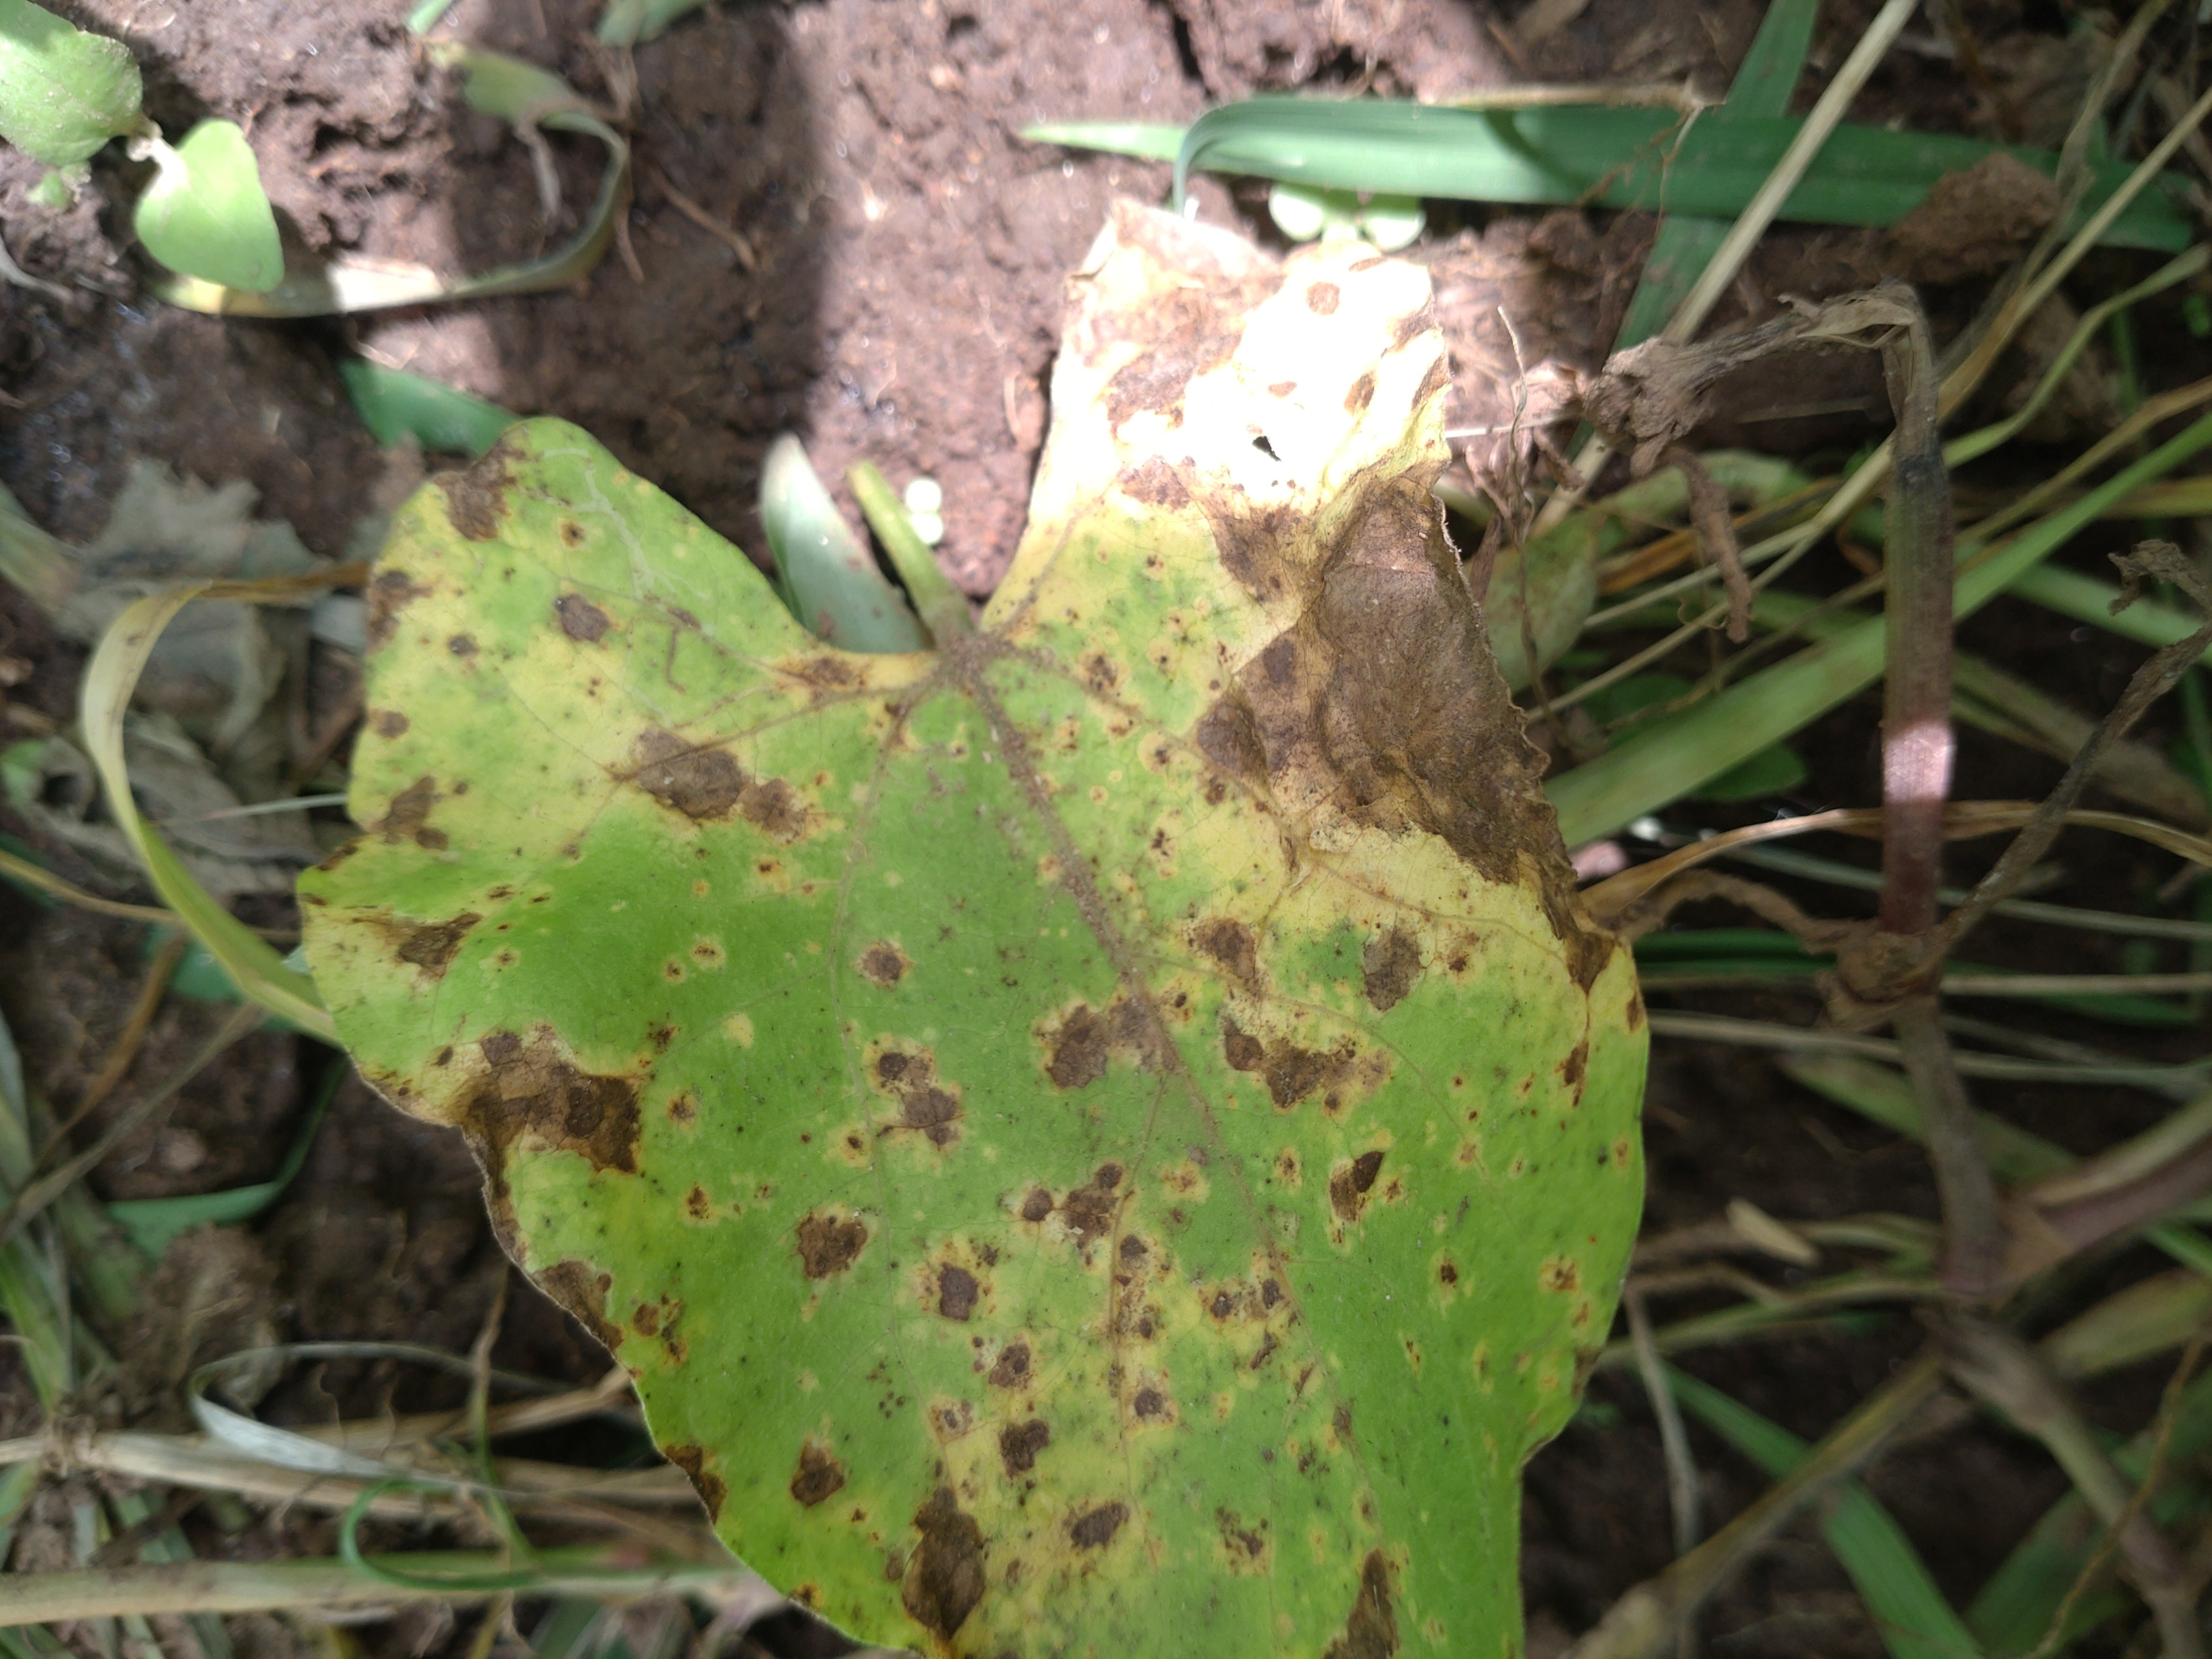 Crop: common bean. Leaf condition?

rust
